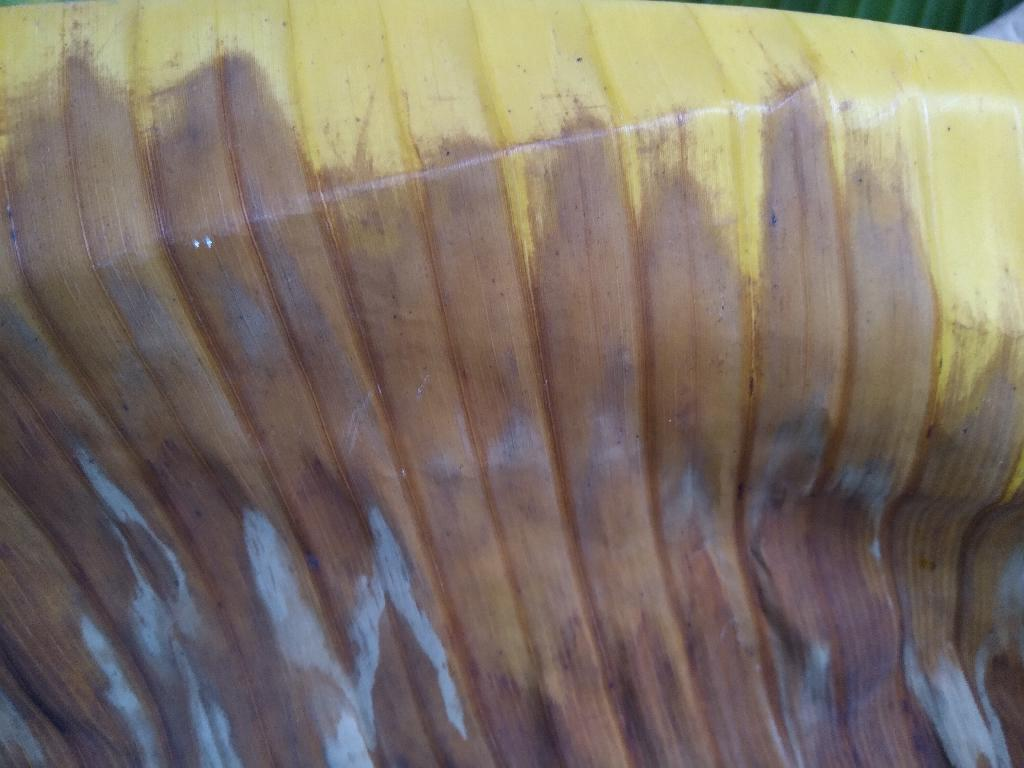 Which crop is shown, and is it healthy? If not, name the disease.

banana, fusarium wilt race 1
